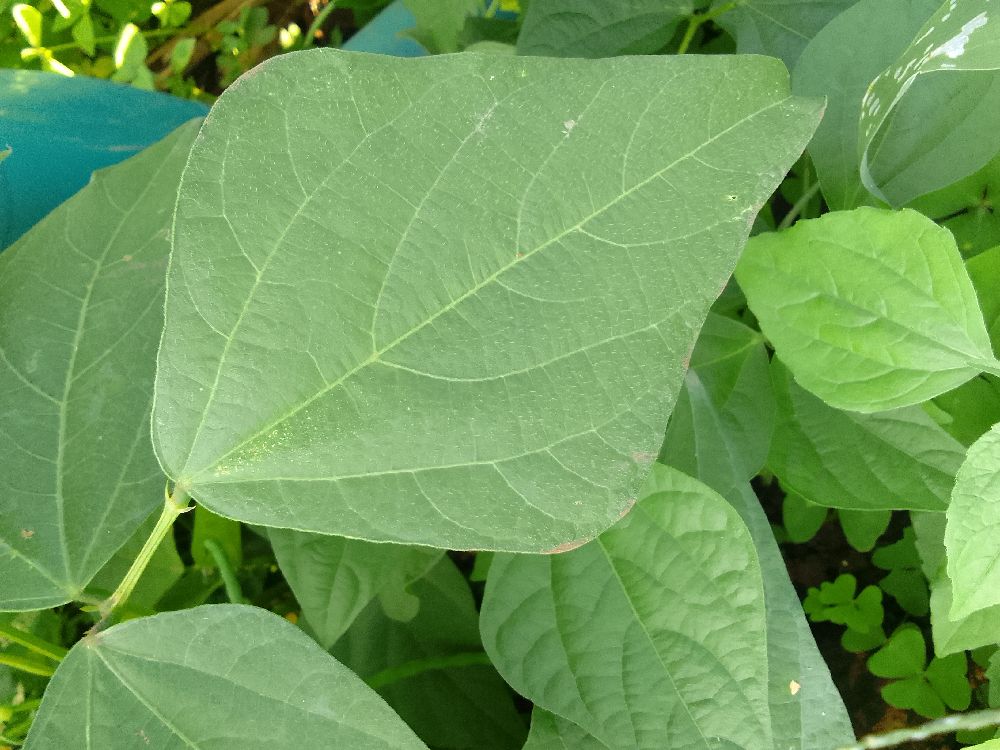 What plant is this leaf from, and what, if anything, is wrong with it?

common bean, healthy
